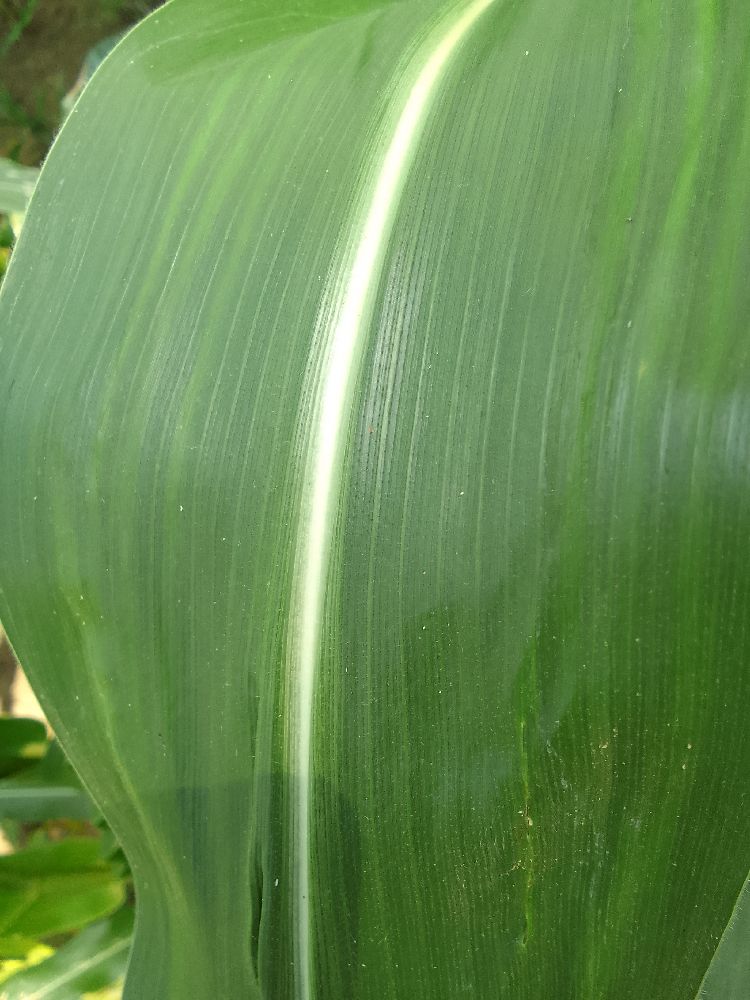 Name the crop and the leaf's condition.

maize, healthy
